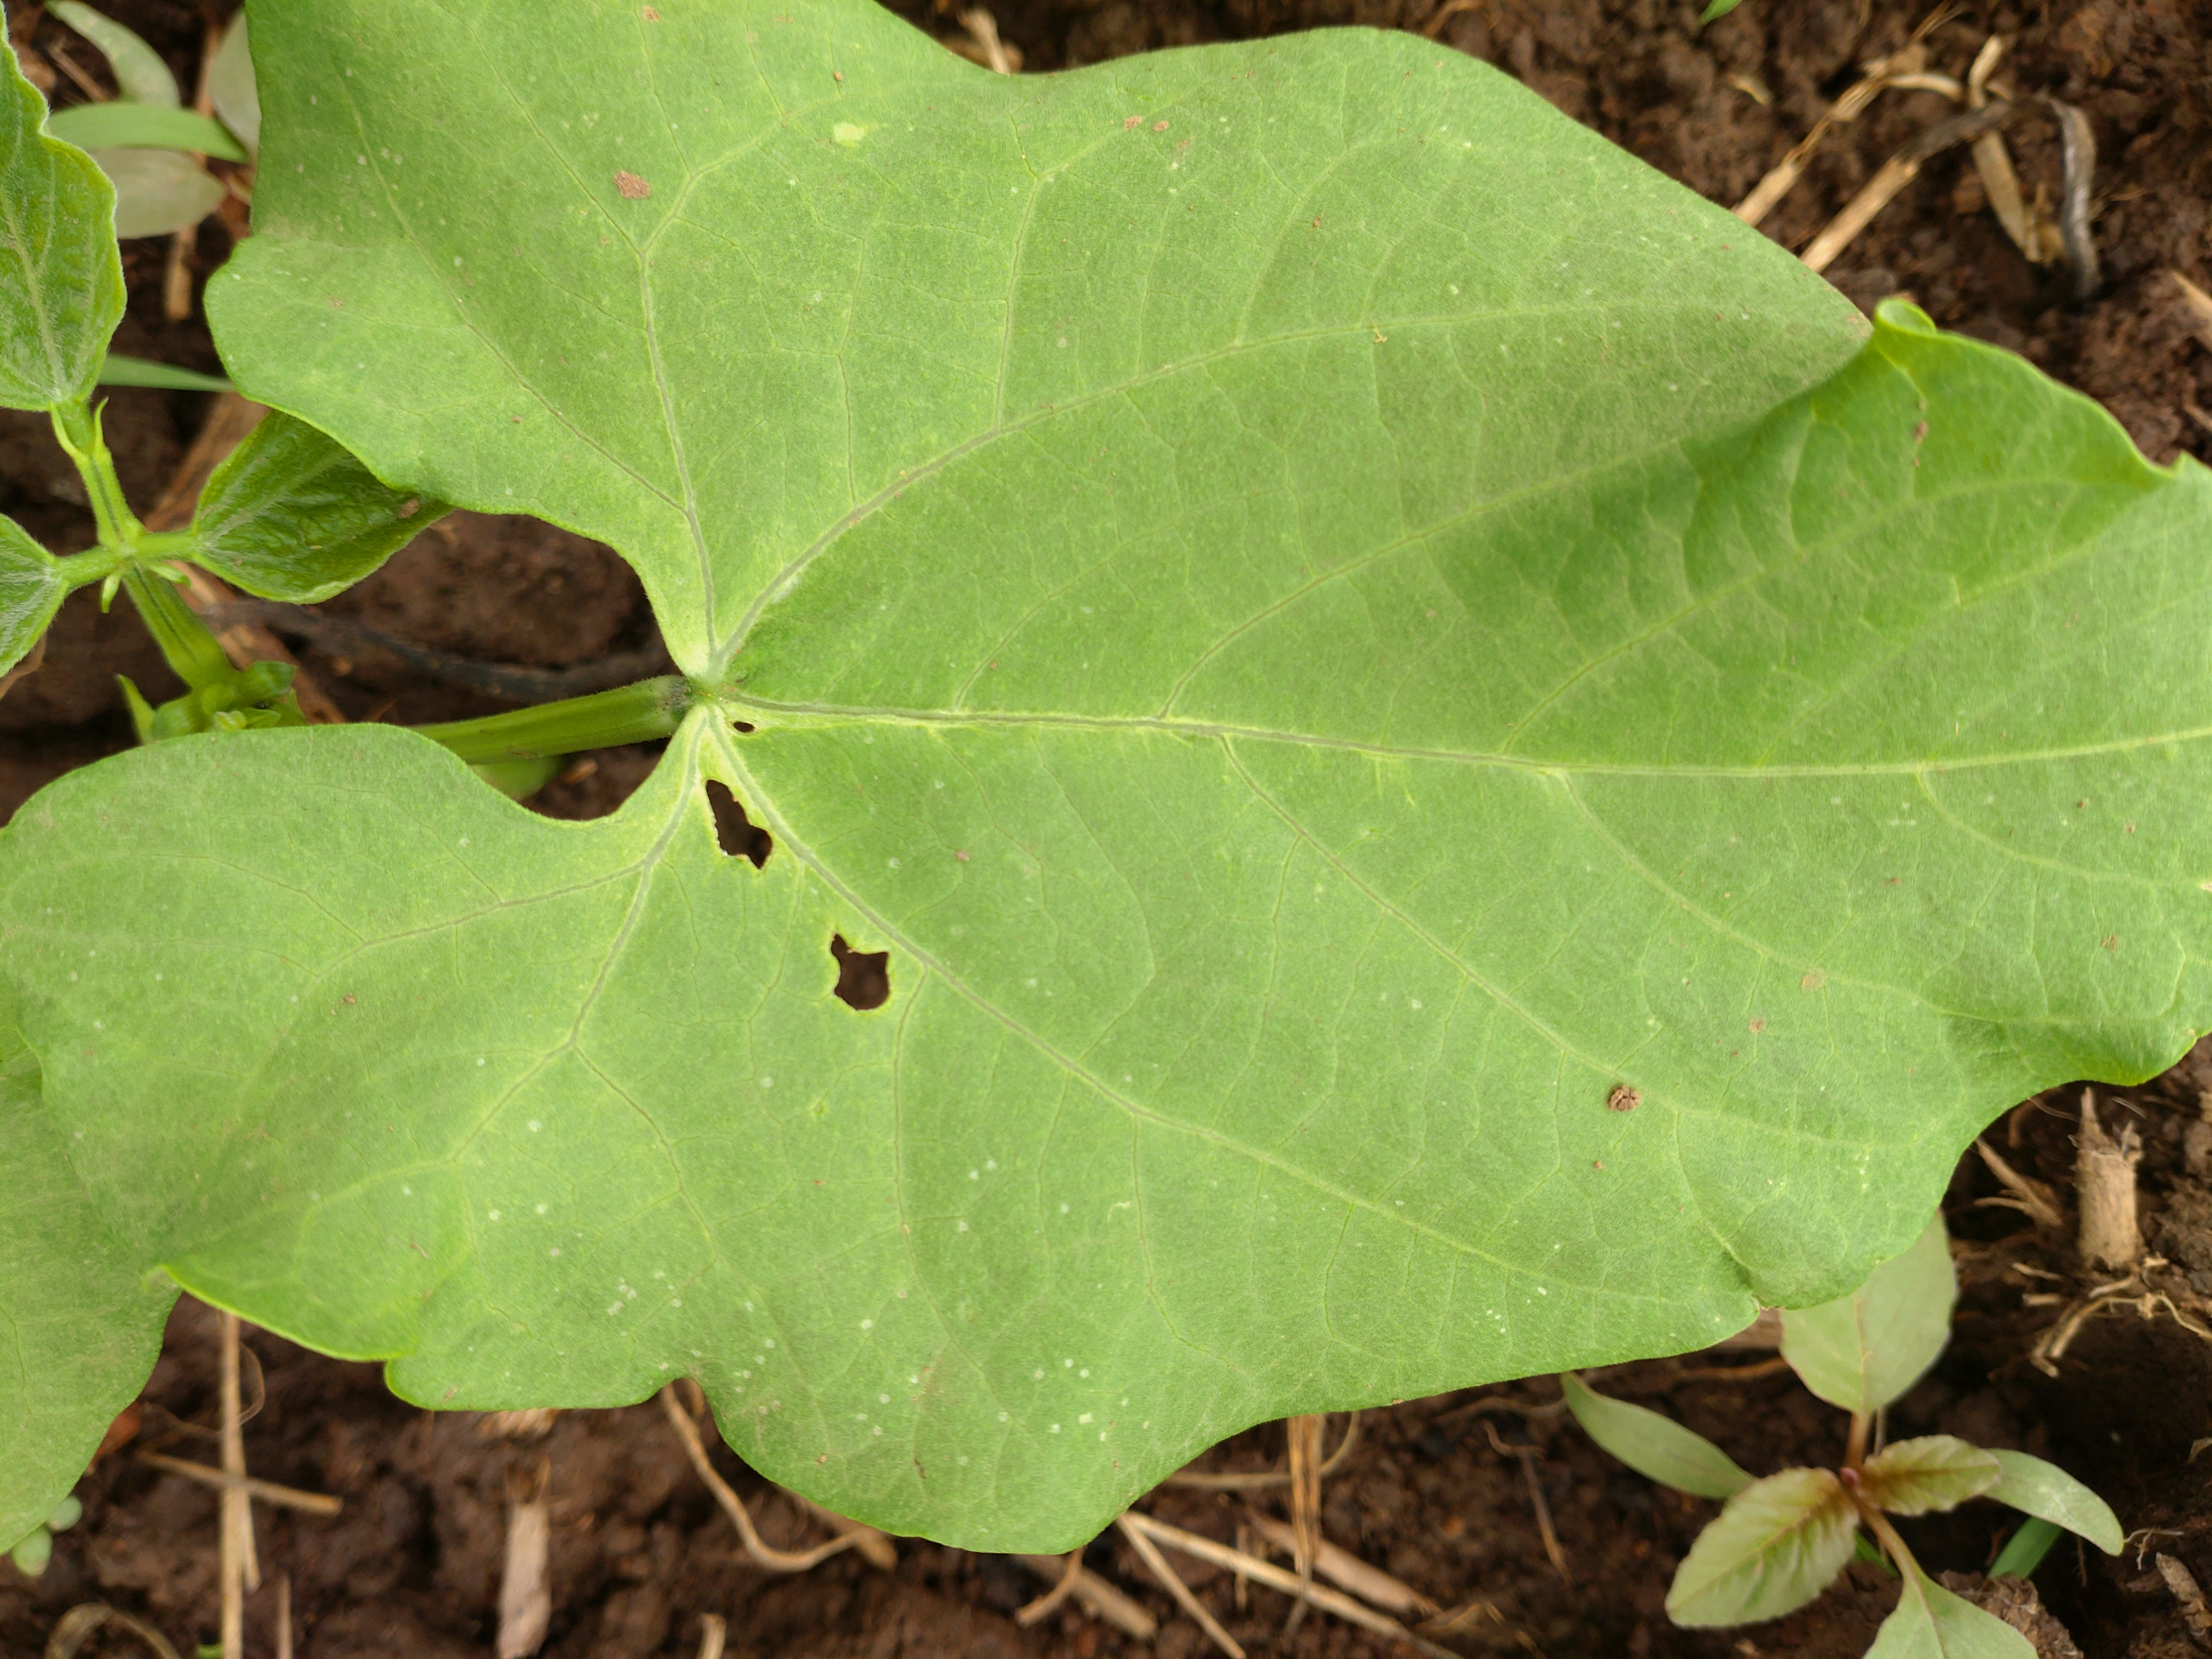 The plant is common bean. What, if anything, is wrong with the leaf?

healthy
